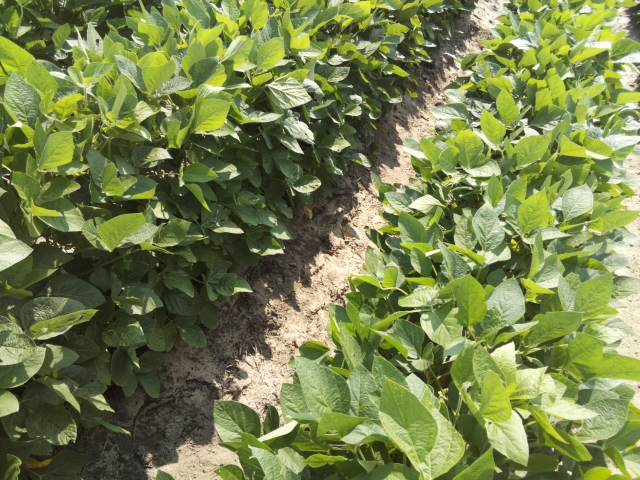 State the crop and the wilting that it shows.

soybean, leaves with no wilting
